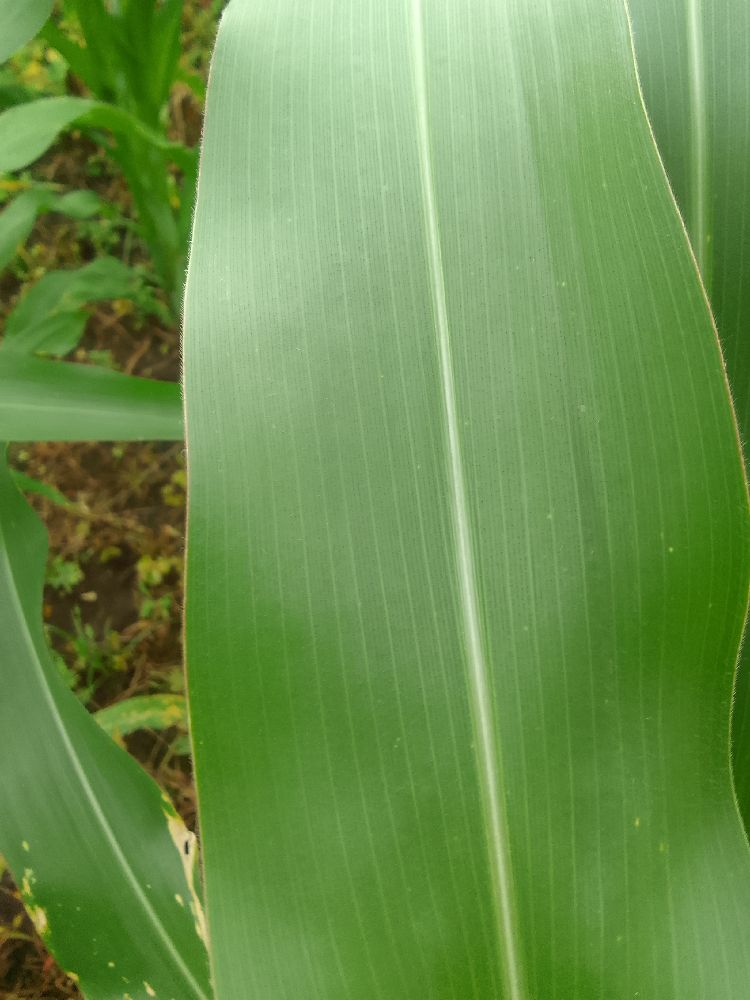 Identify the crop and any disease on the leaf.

maize, healthy
